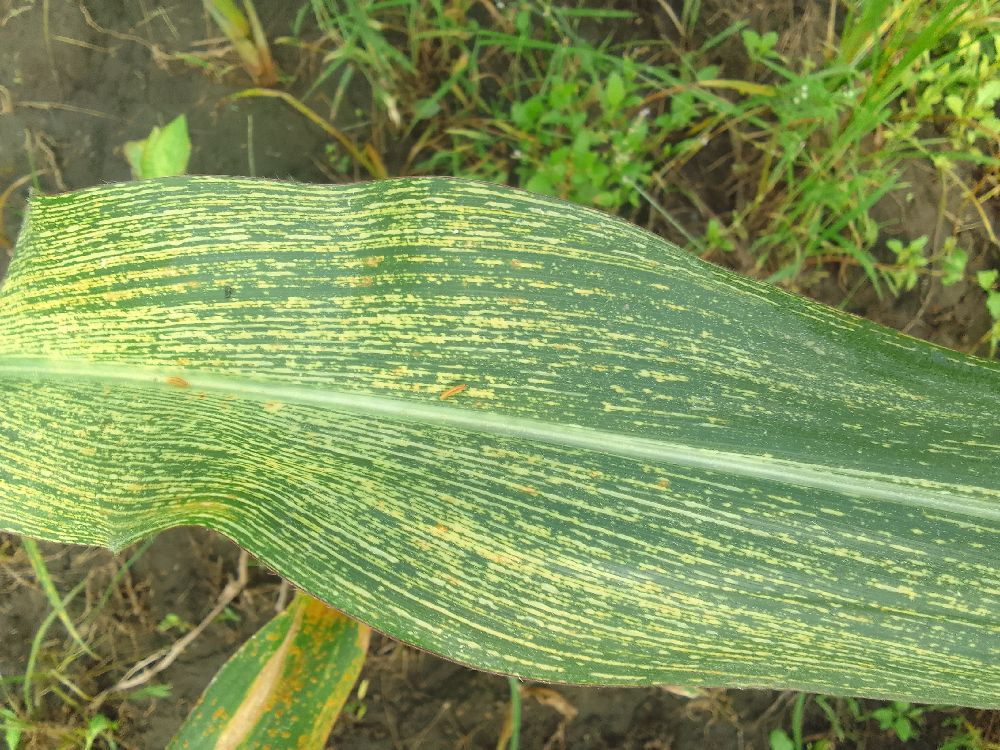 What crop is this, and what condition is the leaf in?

maize, maize streak virus
